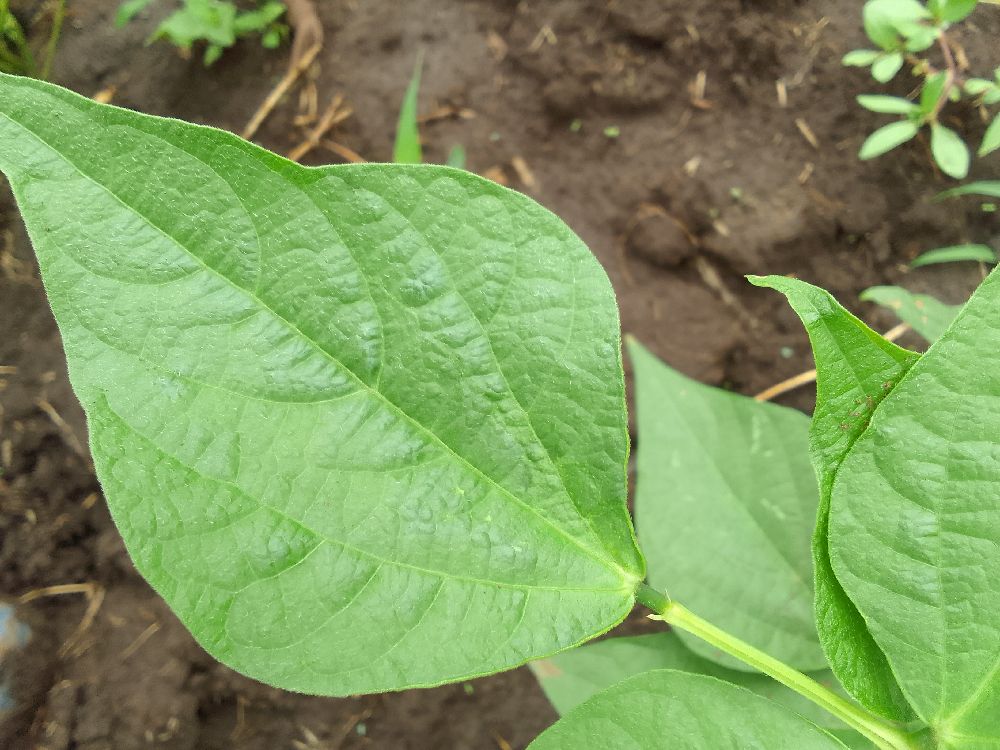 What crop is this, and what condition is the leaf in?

common bean, healthy
